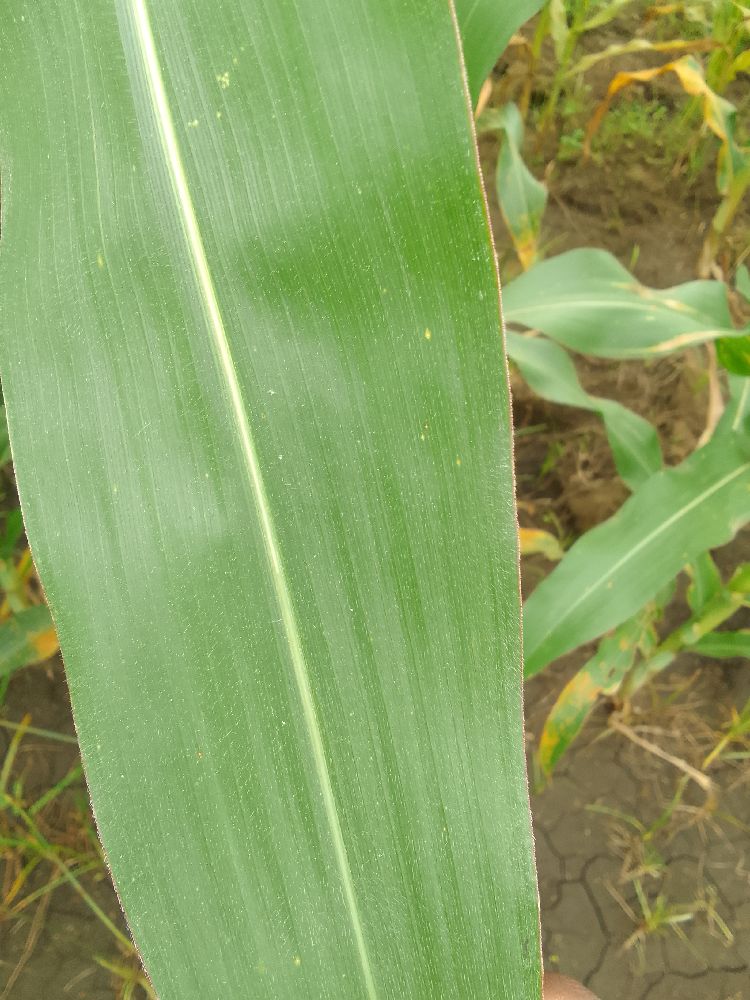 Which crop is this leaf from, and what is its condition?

maize, healthy
